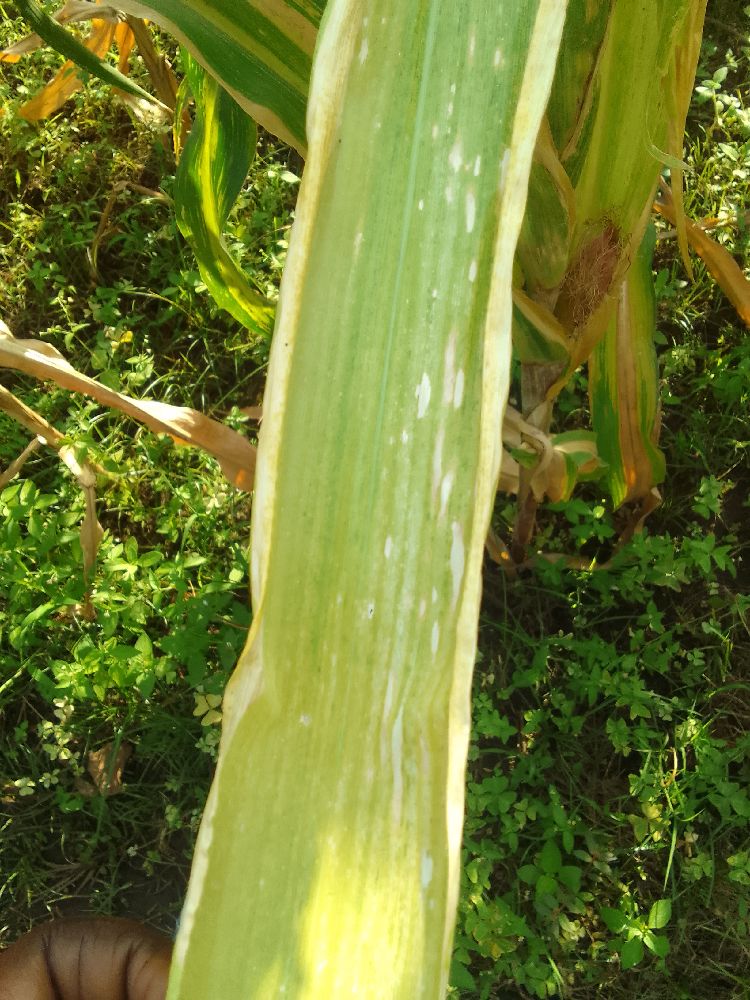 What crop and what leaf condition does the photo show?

maize, maize lethal necrosis
